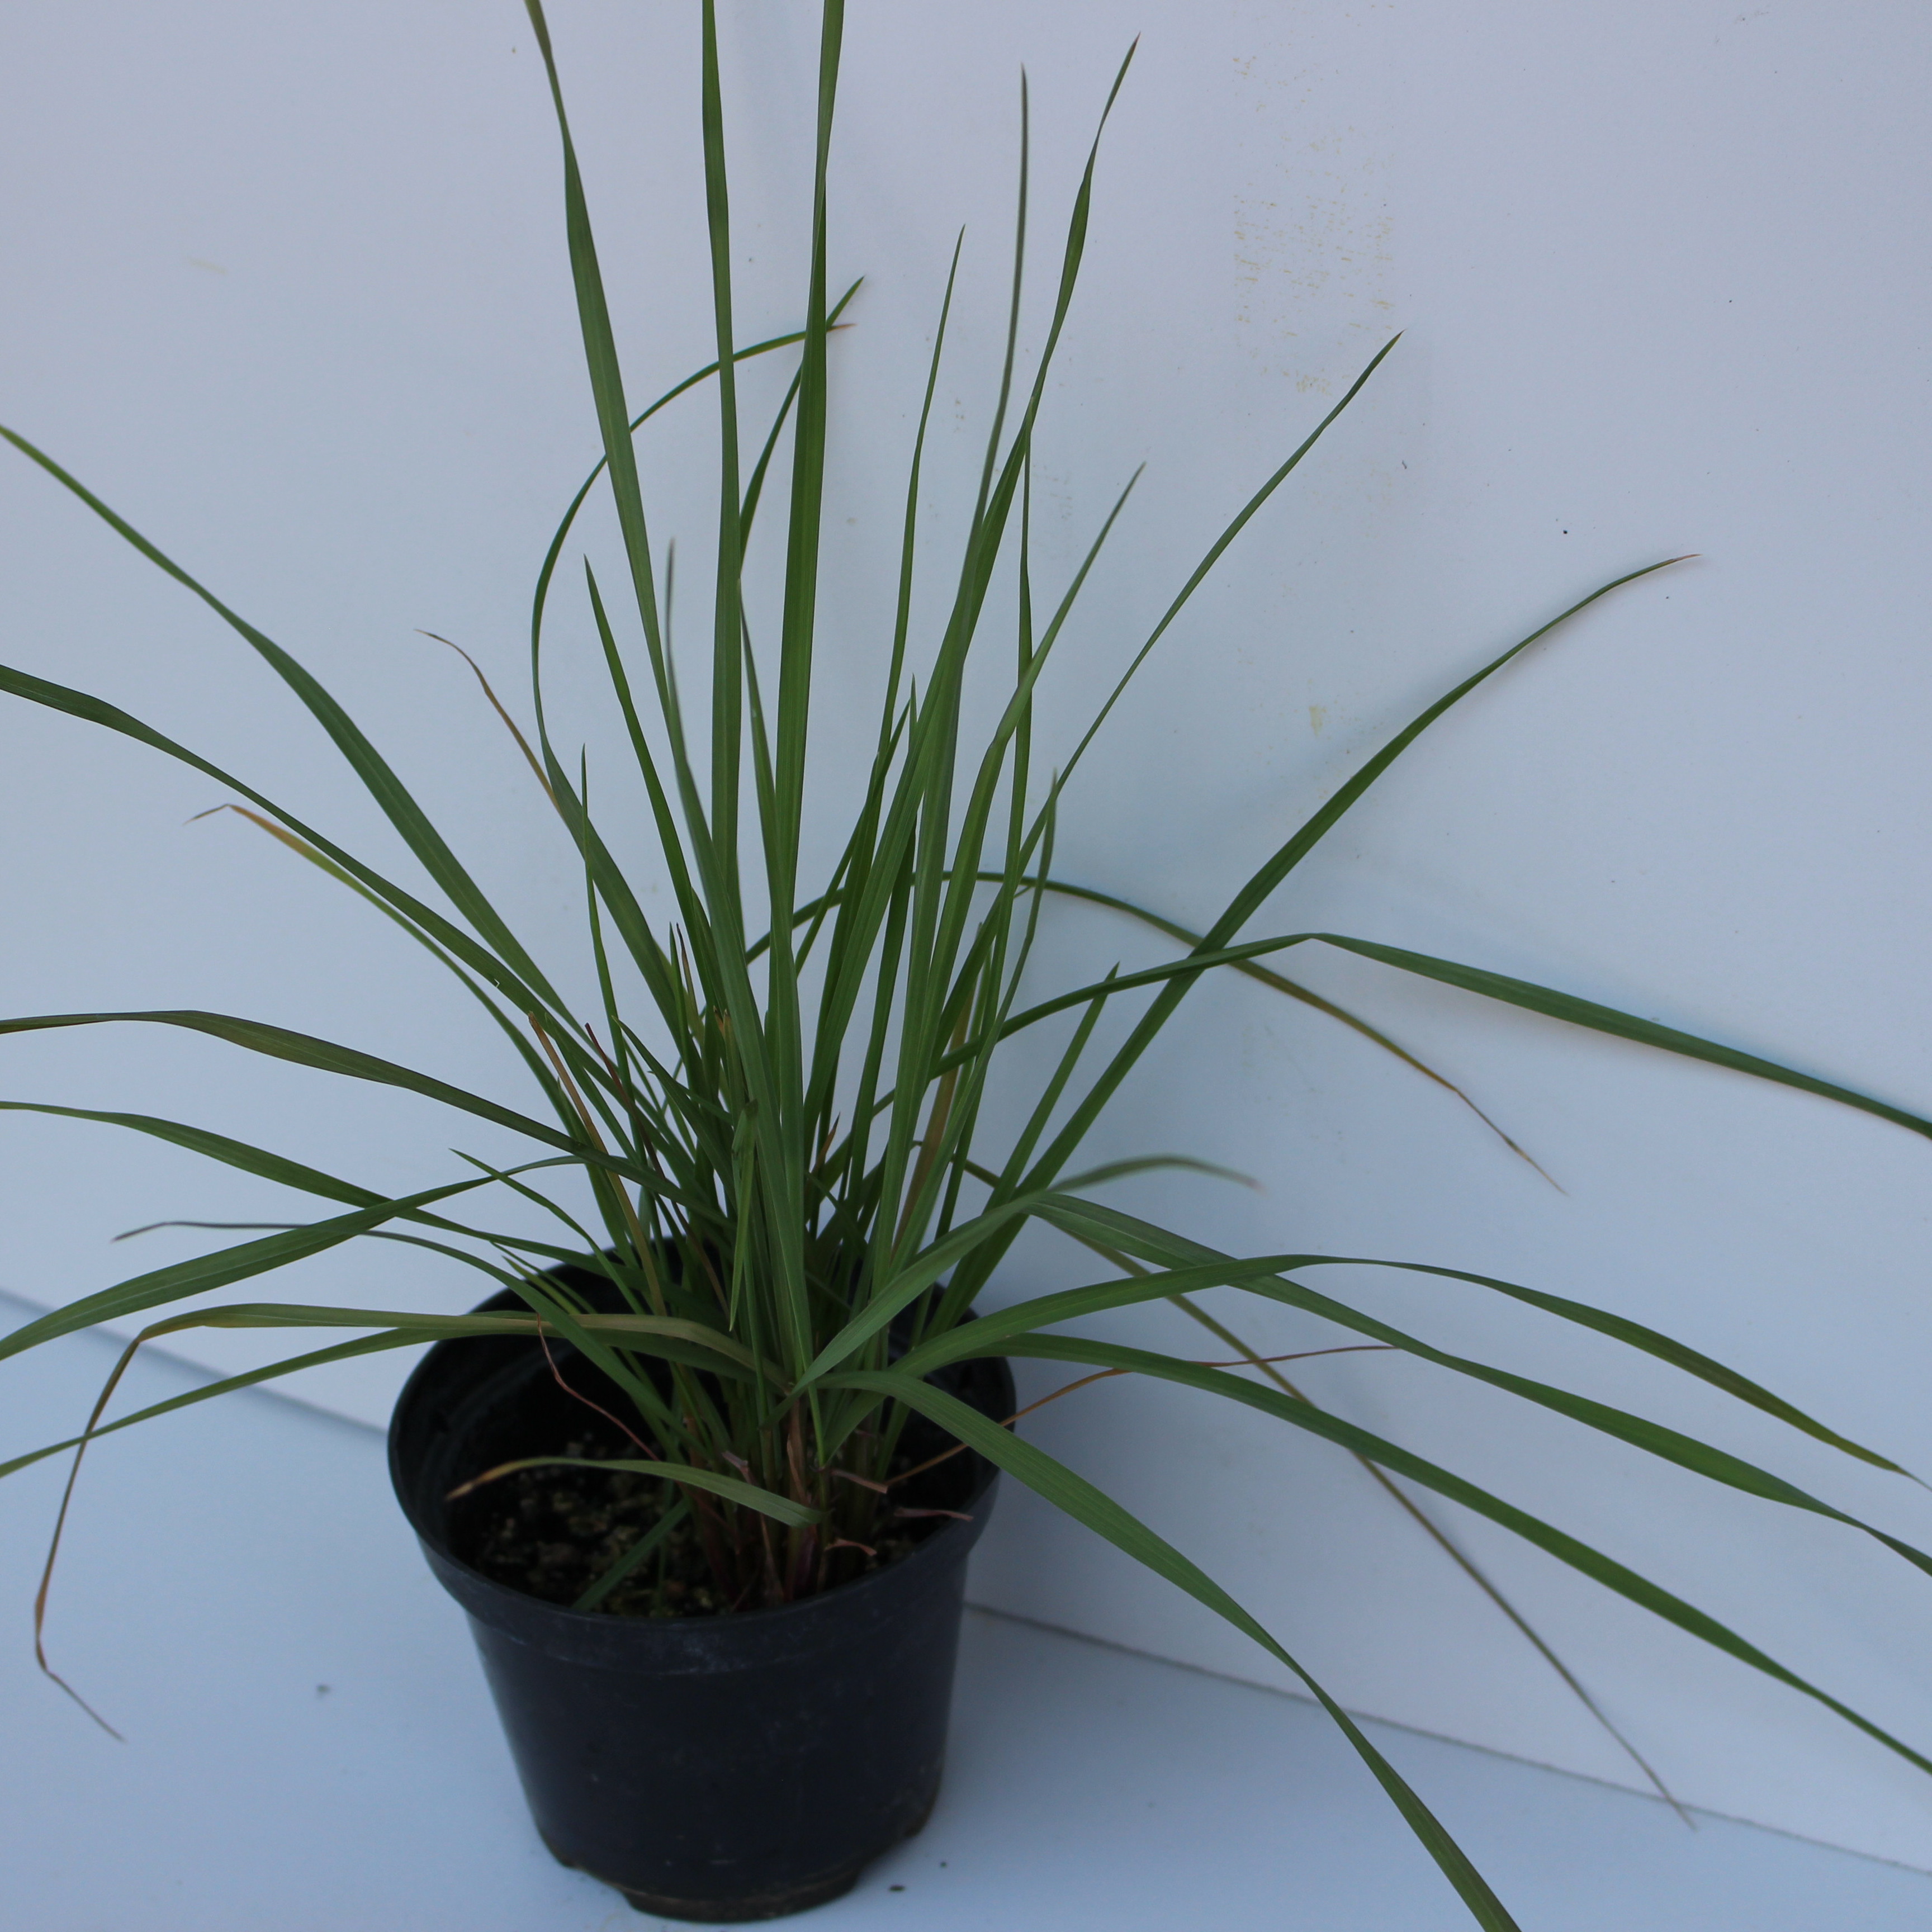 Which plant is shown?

Lolium multiflorum
